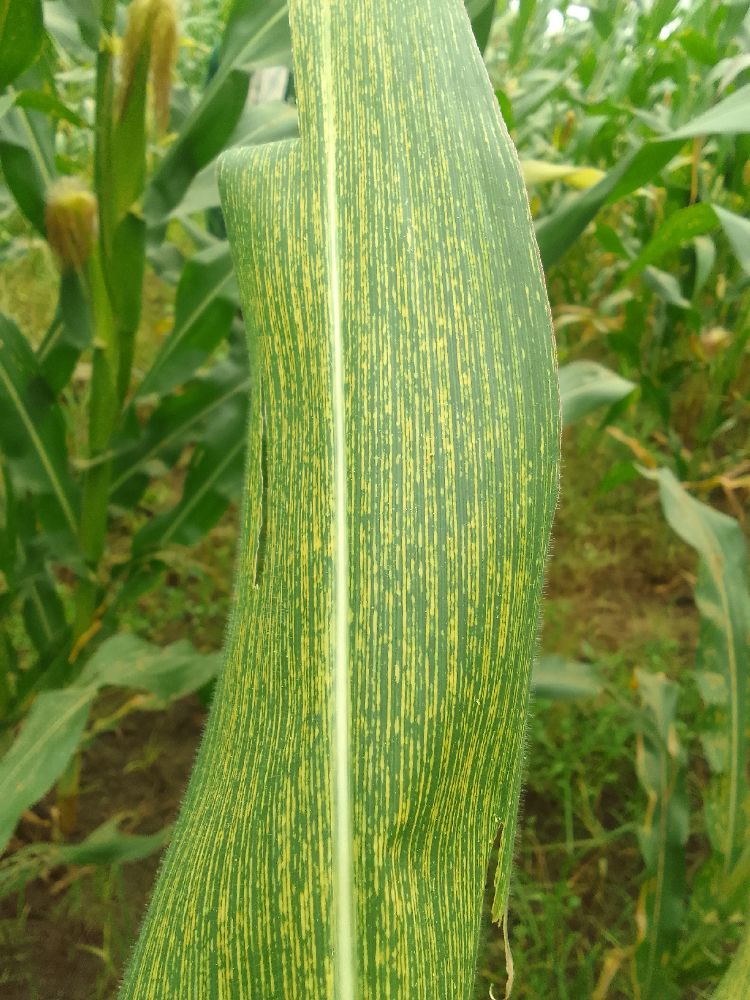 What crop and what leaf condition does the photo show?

maize, maize streak virus
